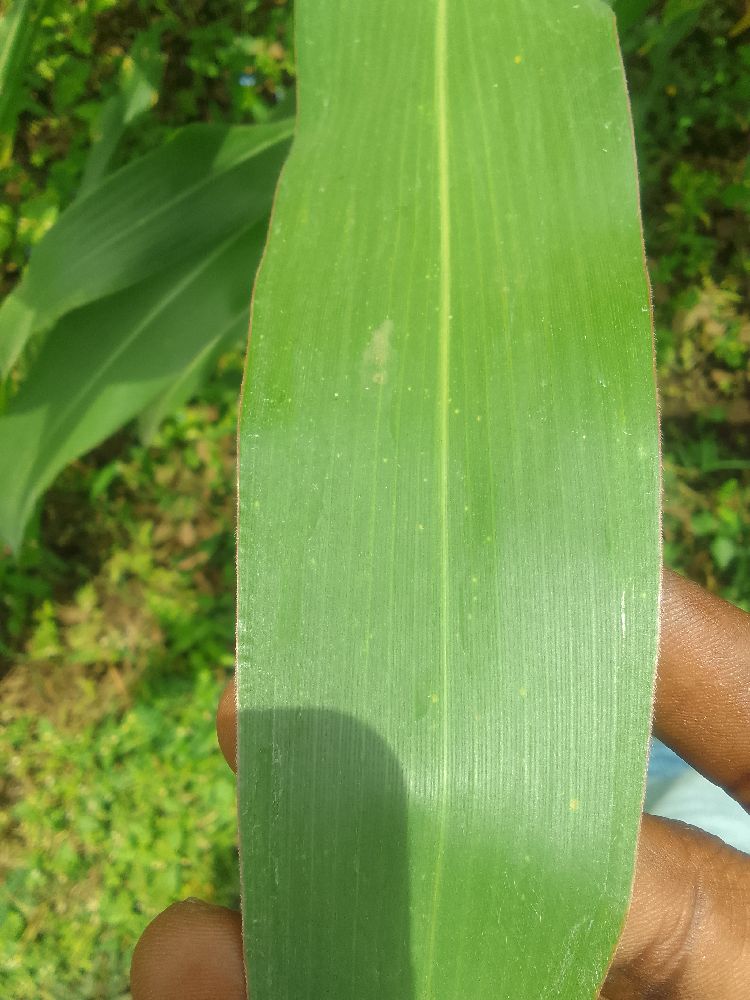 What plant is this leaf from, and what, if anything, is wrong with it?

maize, healthy
